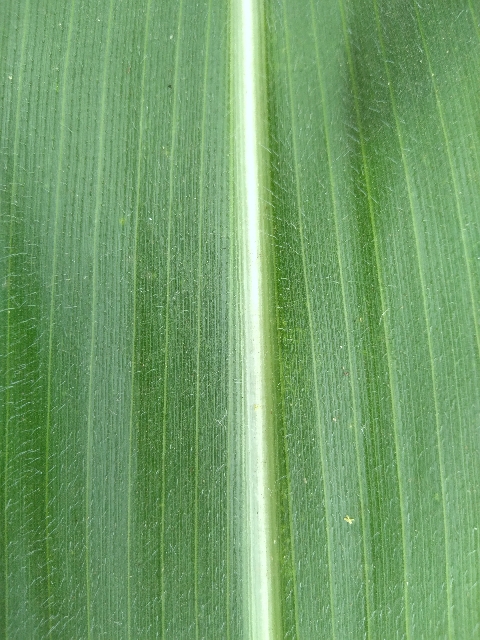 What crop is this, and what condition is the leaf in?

maize, healthy
